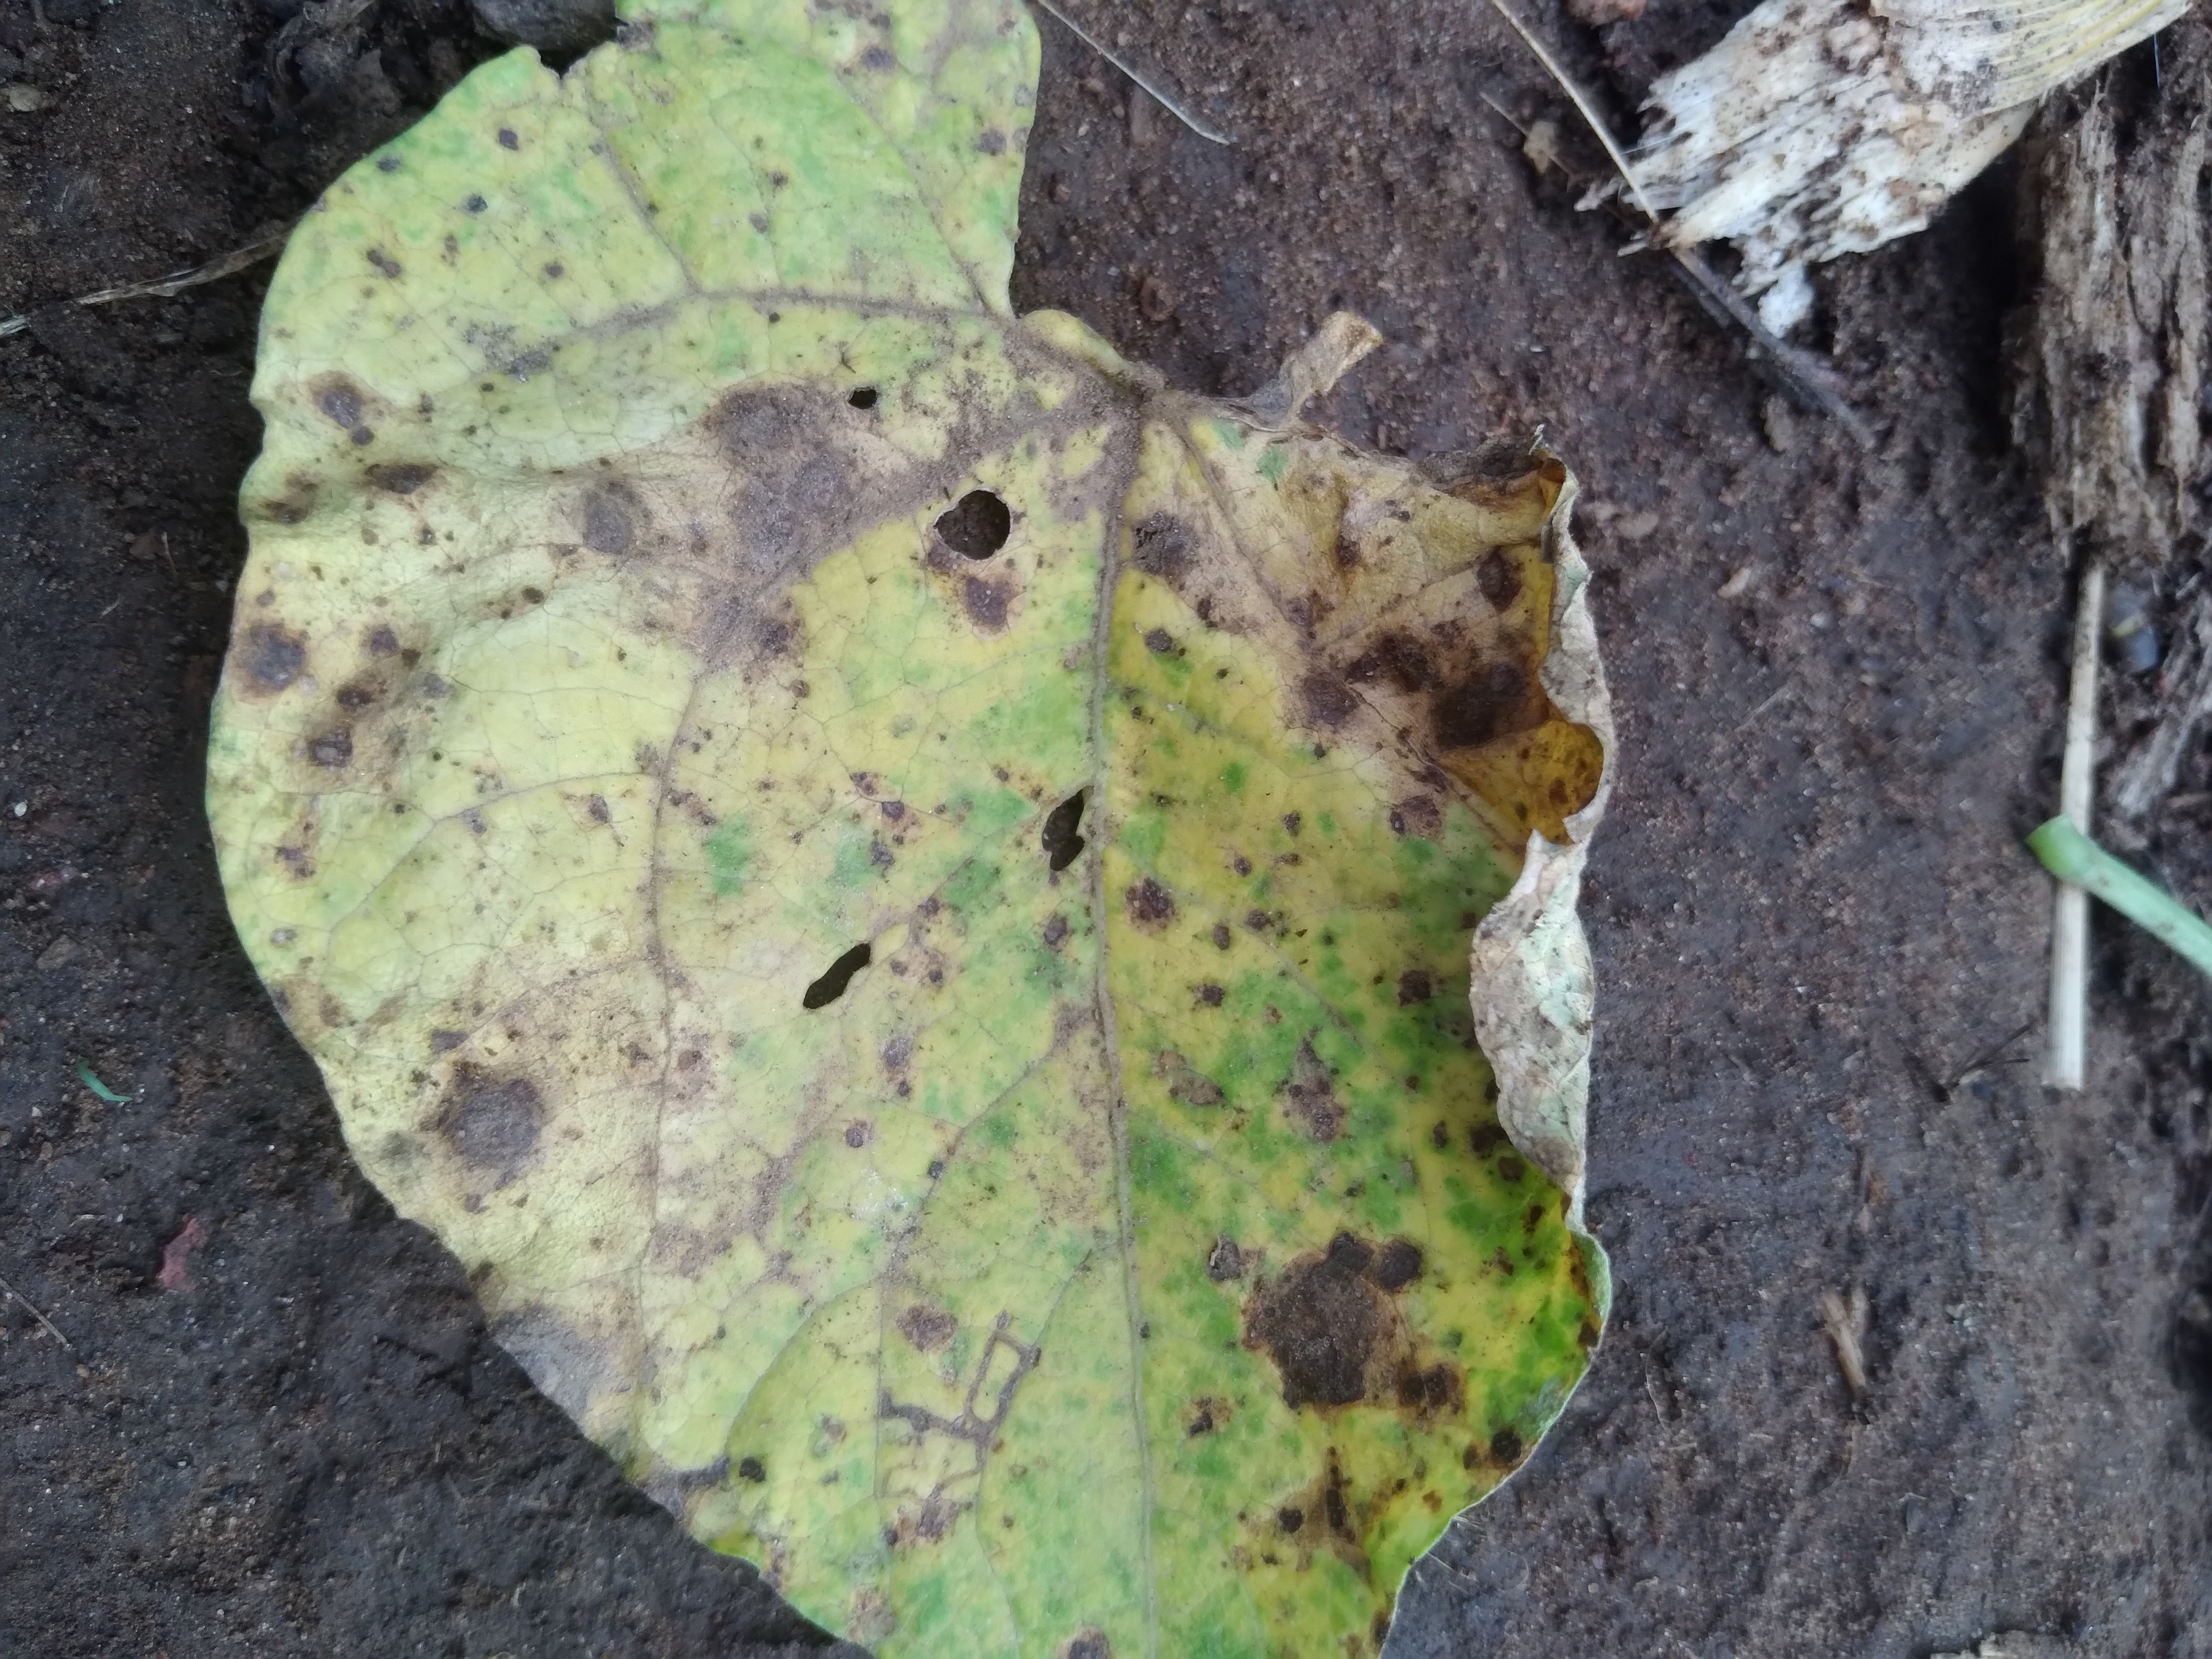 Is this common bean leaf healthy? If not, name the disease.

rust
